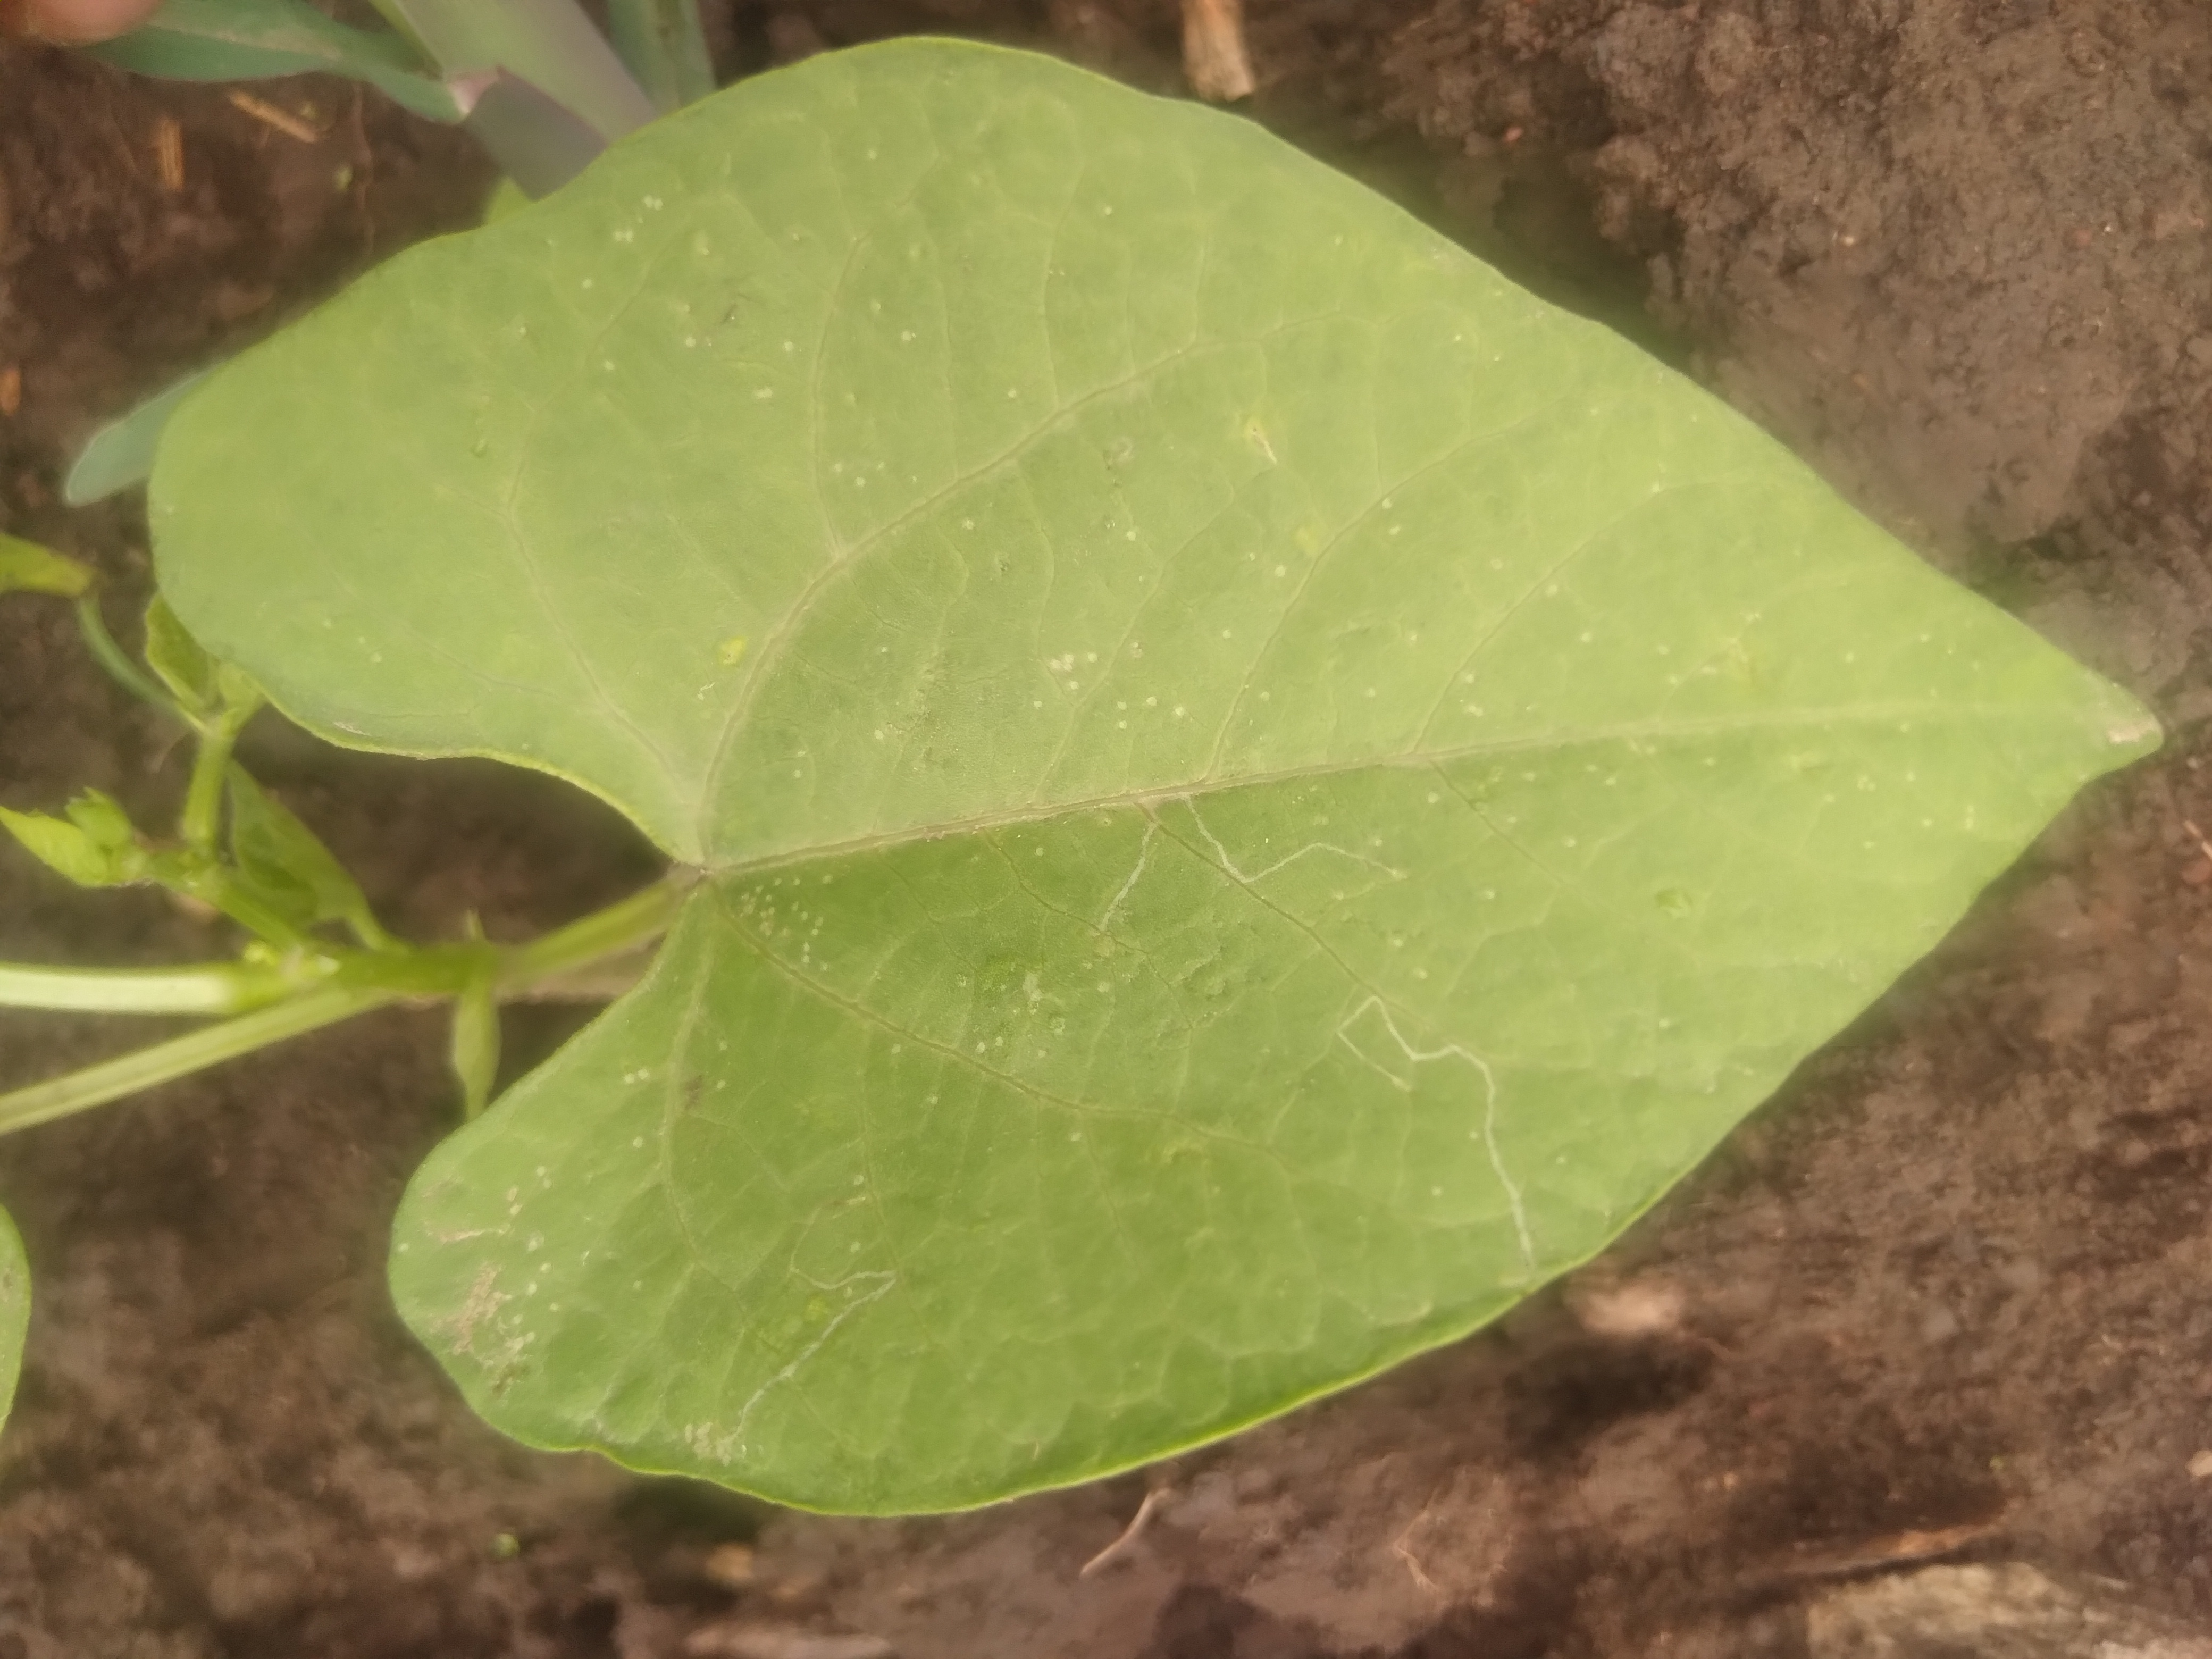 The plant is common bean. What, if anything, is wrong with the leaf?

healthy
